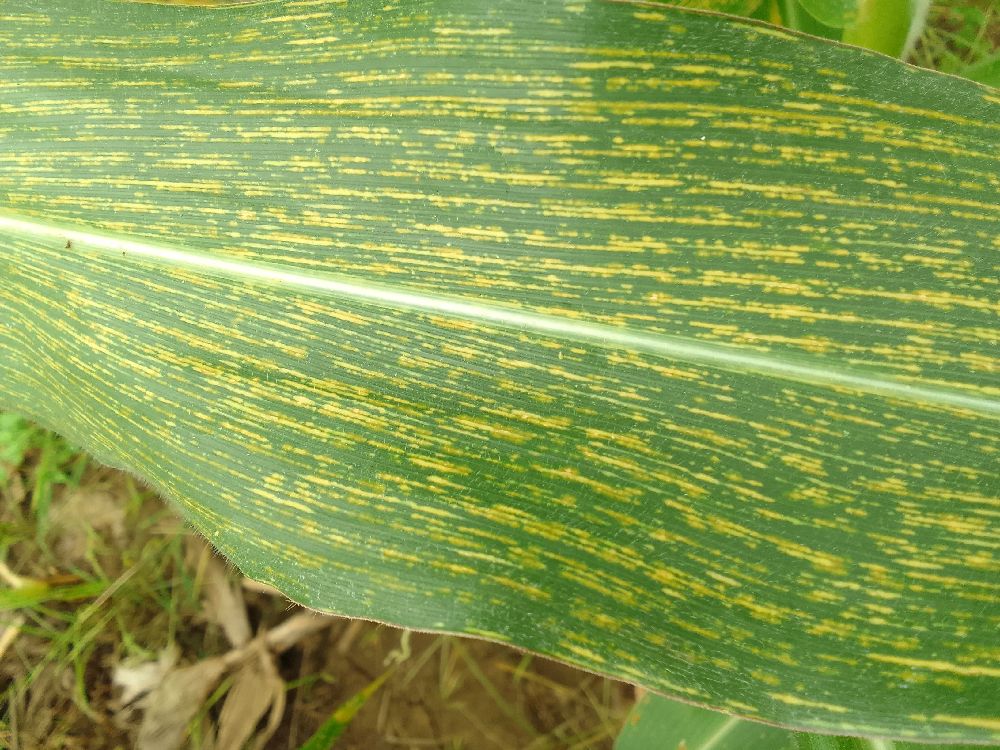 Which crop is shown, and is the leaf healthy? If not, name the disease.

maize, maize streak virus
